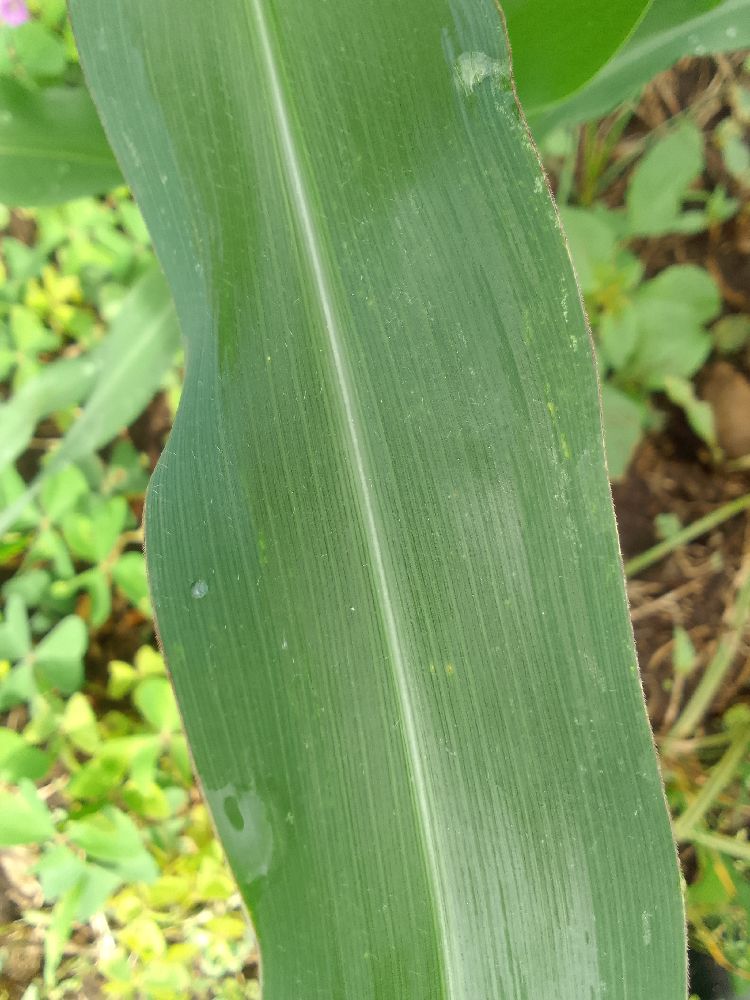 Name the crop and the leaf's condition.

maize, healthy
